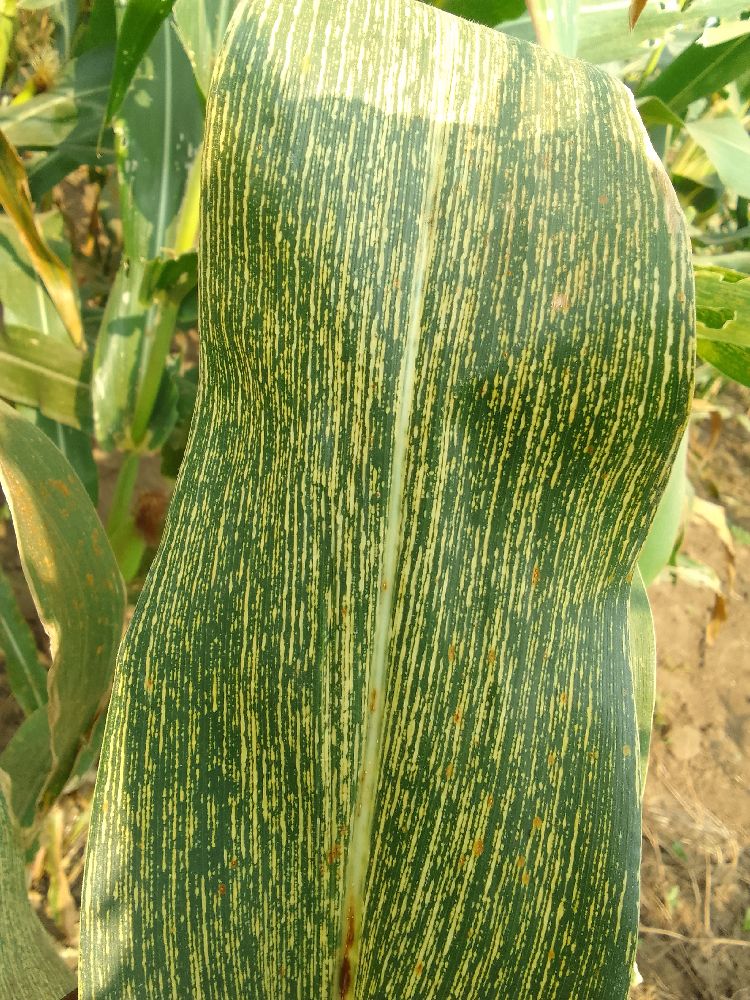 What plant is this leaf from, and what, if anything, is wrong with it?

maize, maize streak virus
